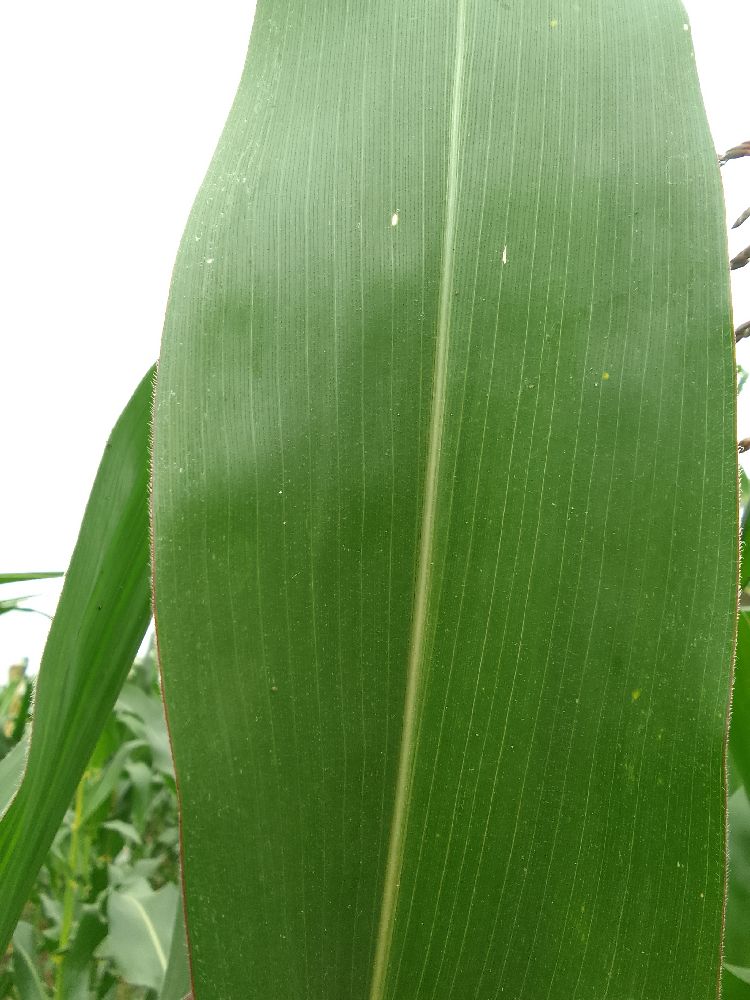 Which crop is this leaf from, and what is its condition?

maize, healthy
